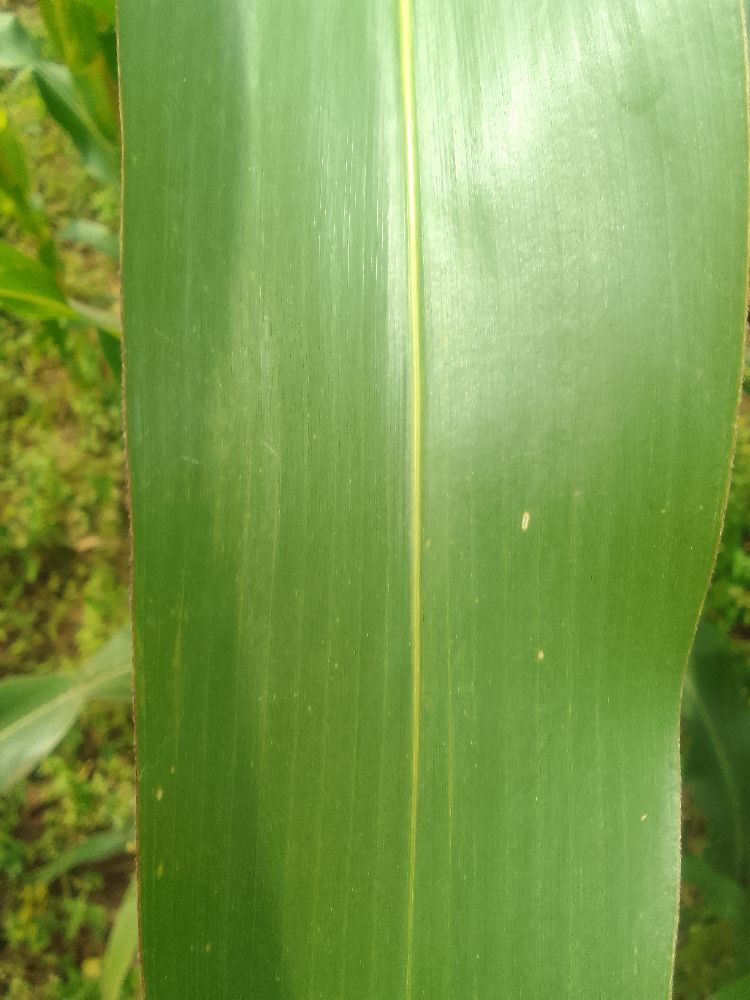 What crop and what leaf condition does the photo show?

maize, healthy
